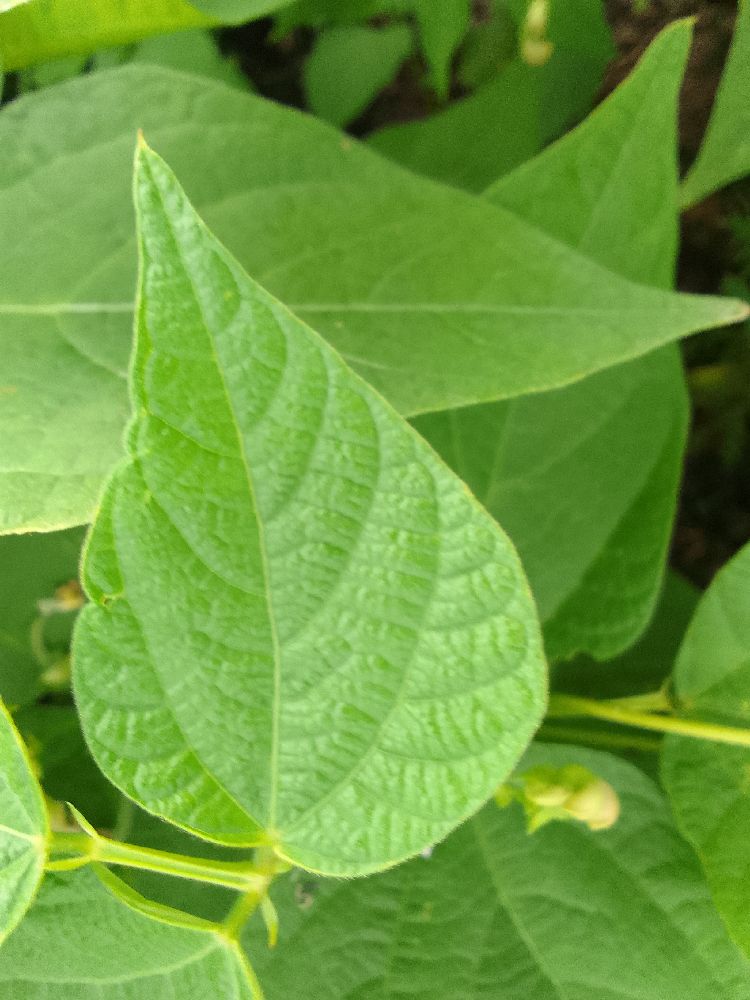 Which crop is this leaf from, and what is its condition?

common bean, healthy
